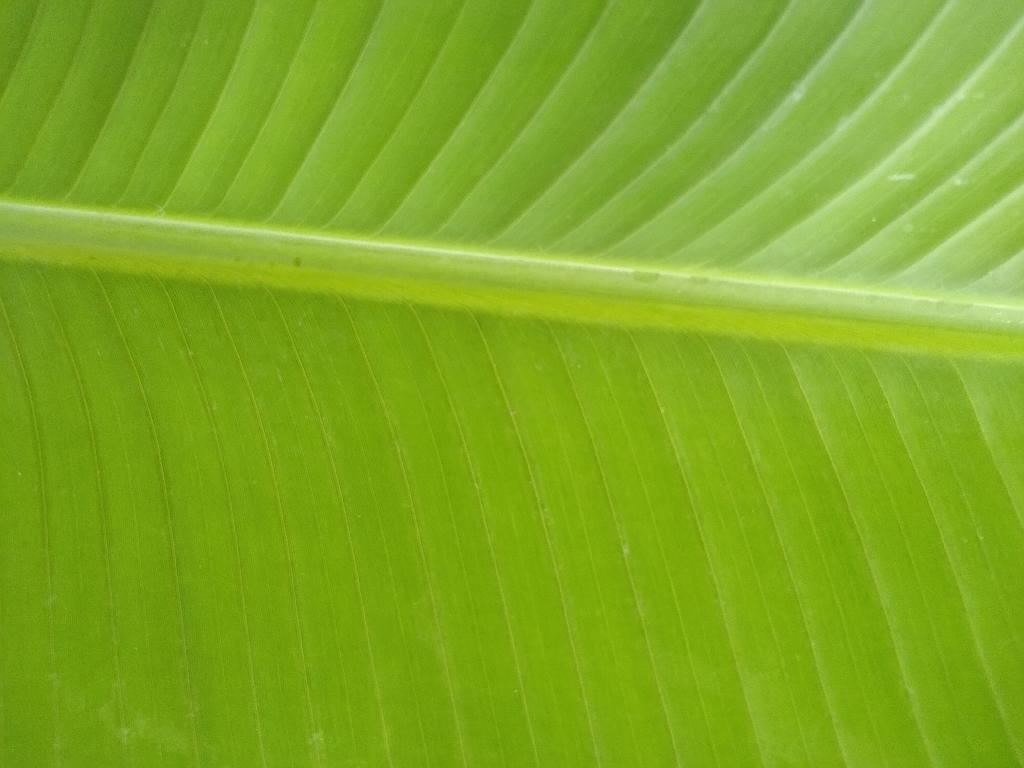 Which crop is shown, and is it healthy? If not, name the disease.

banana, healthy
